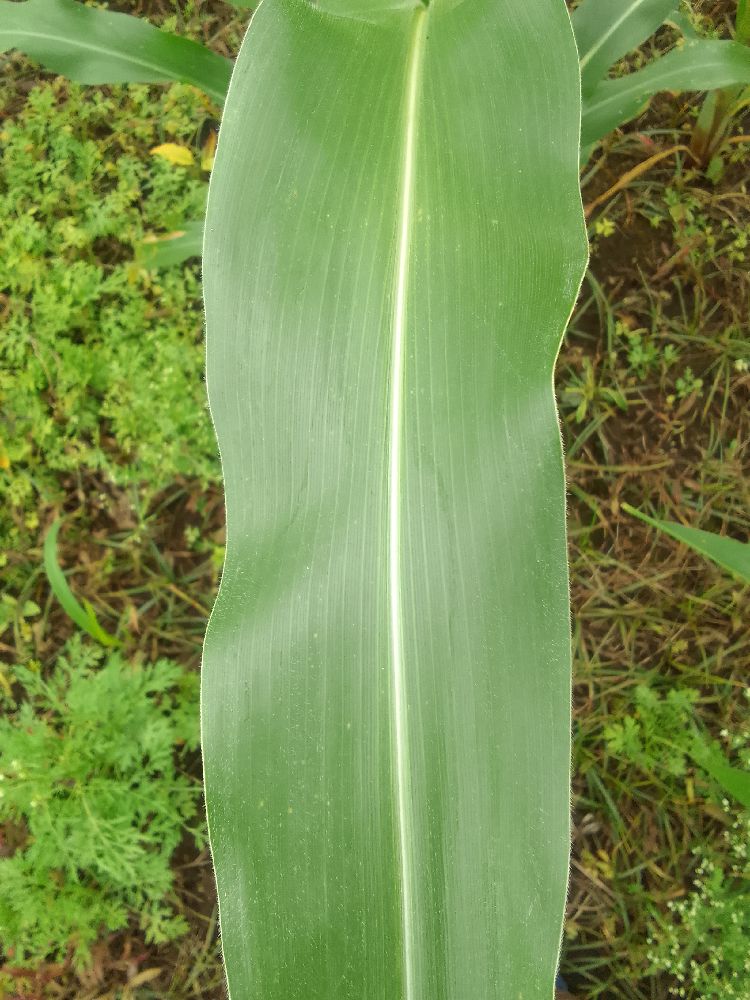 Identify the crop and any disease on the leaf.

maize, healthy
